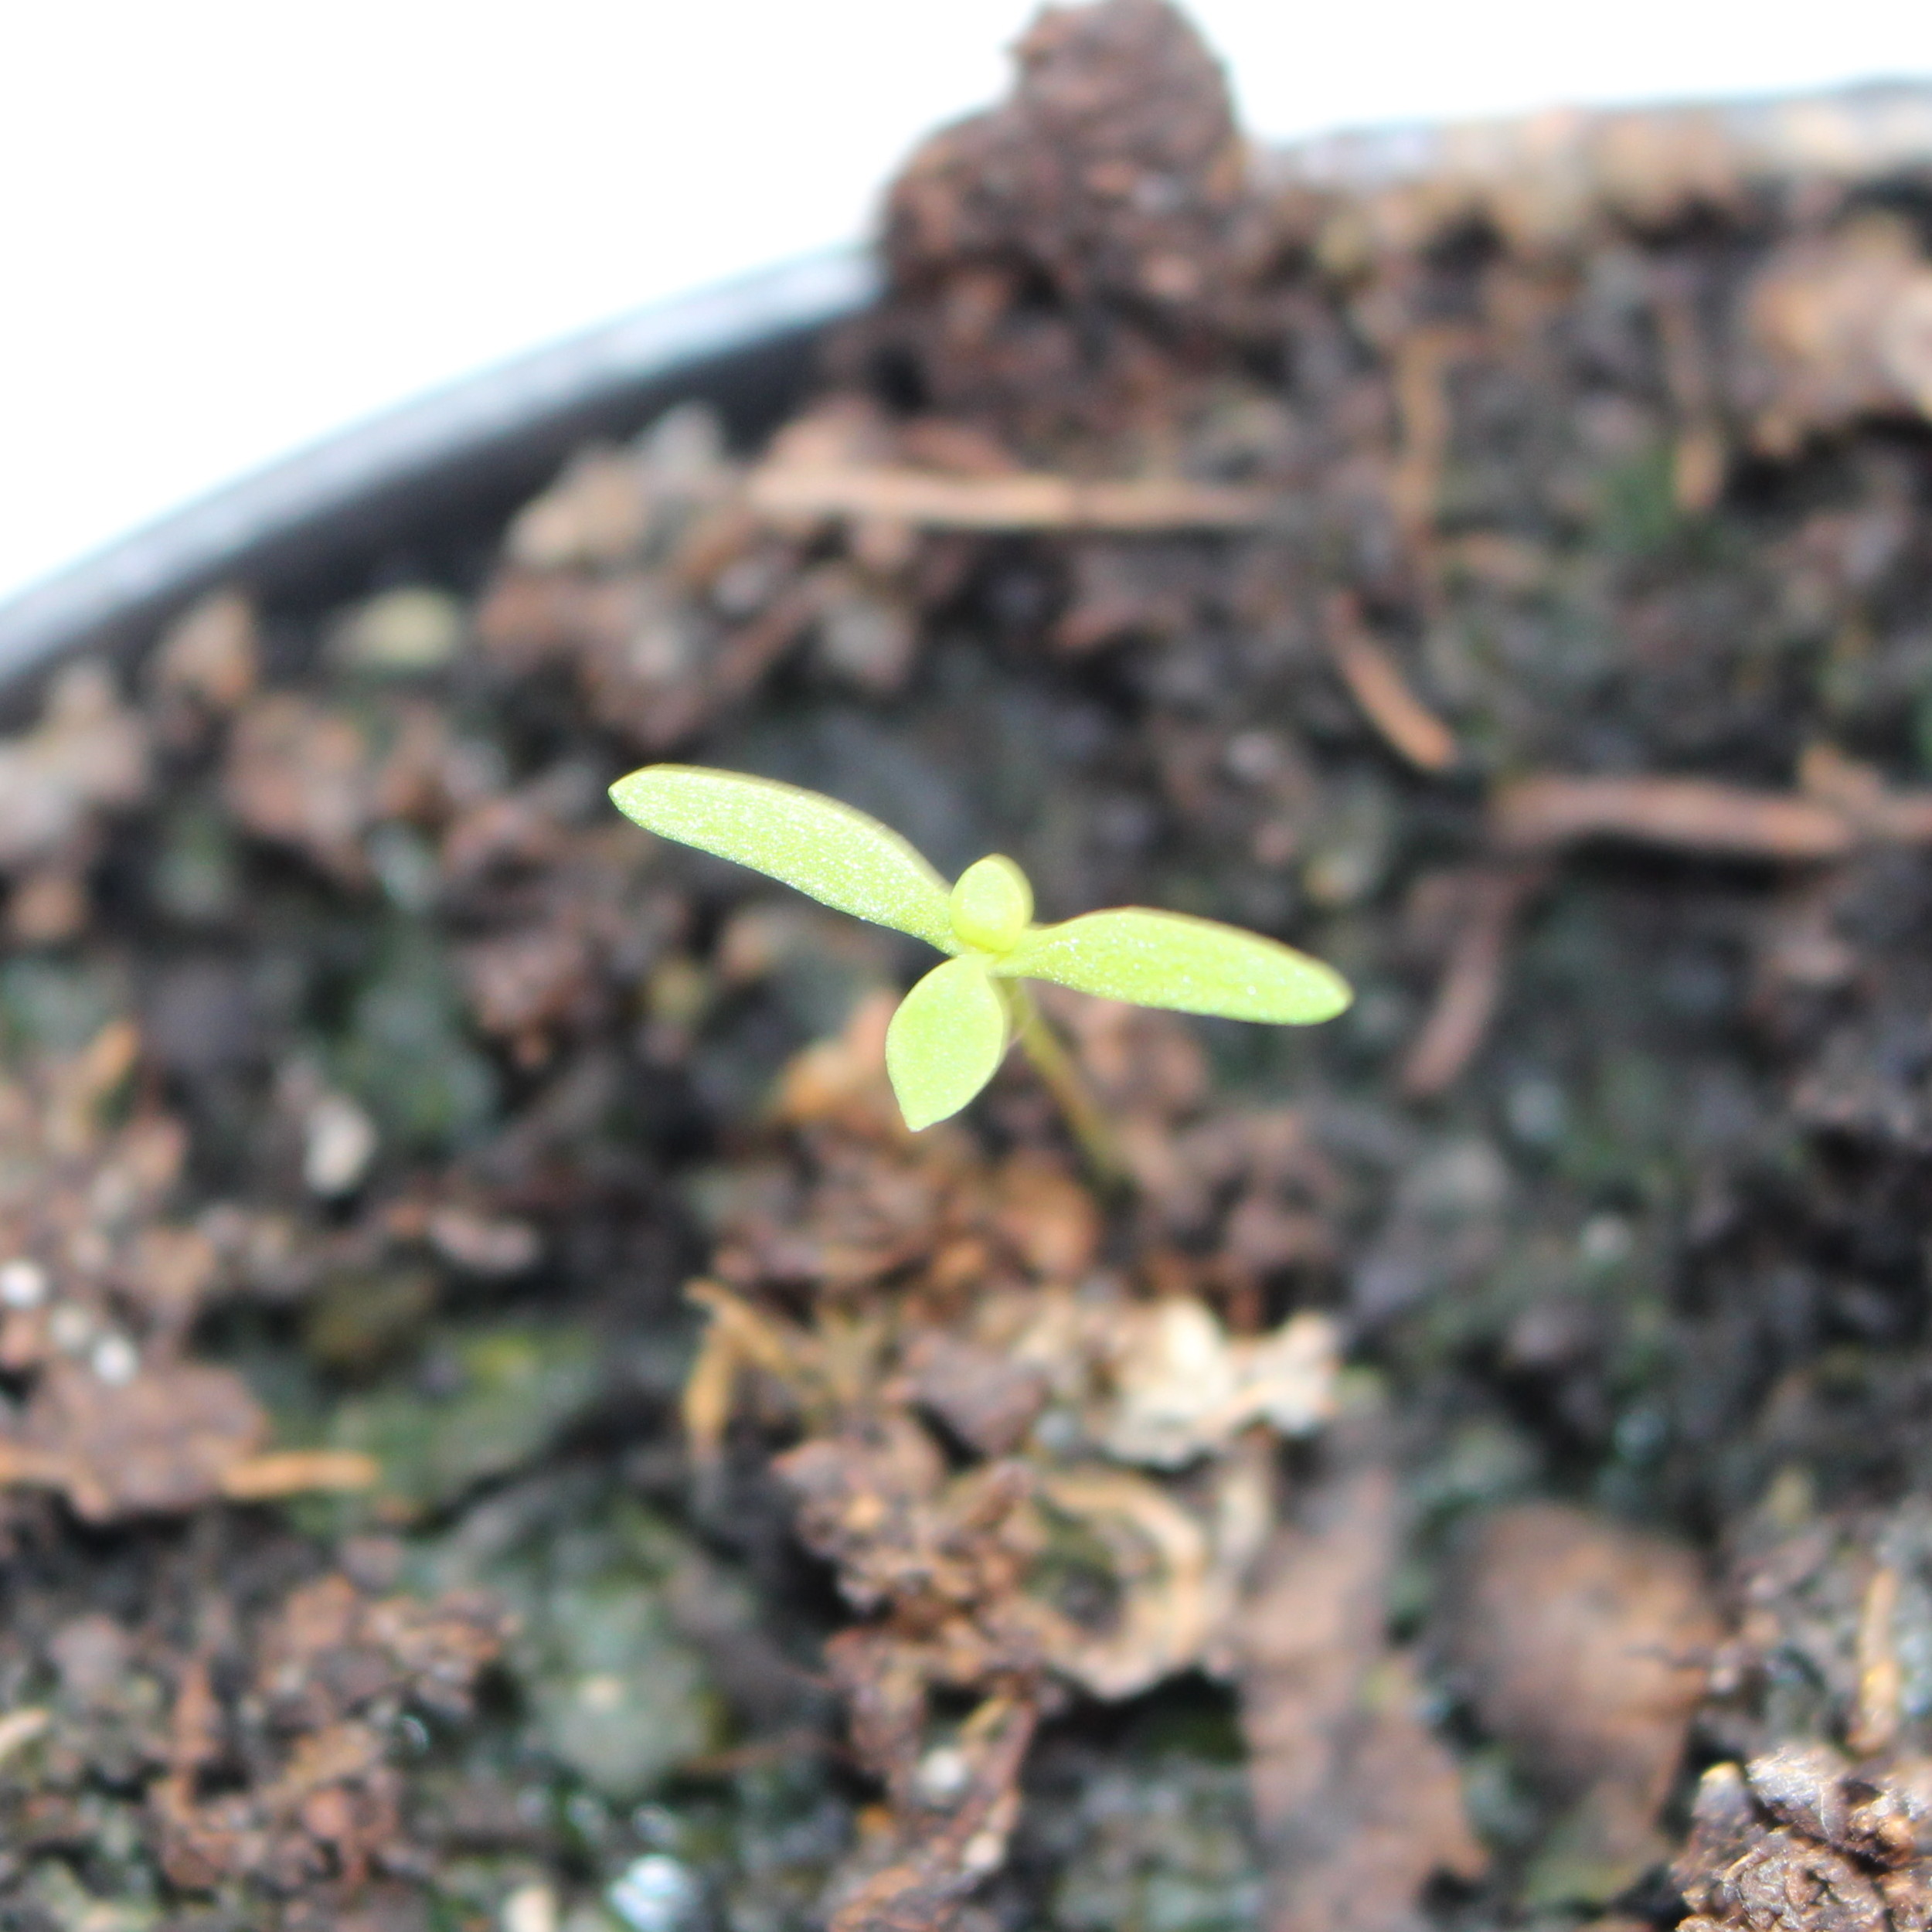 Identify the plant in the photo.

Papaver rhoeas
